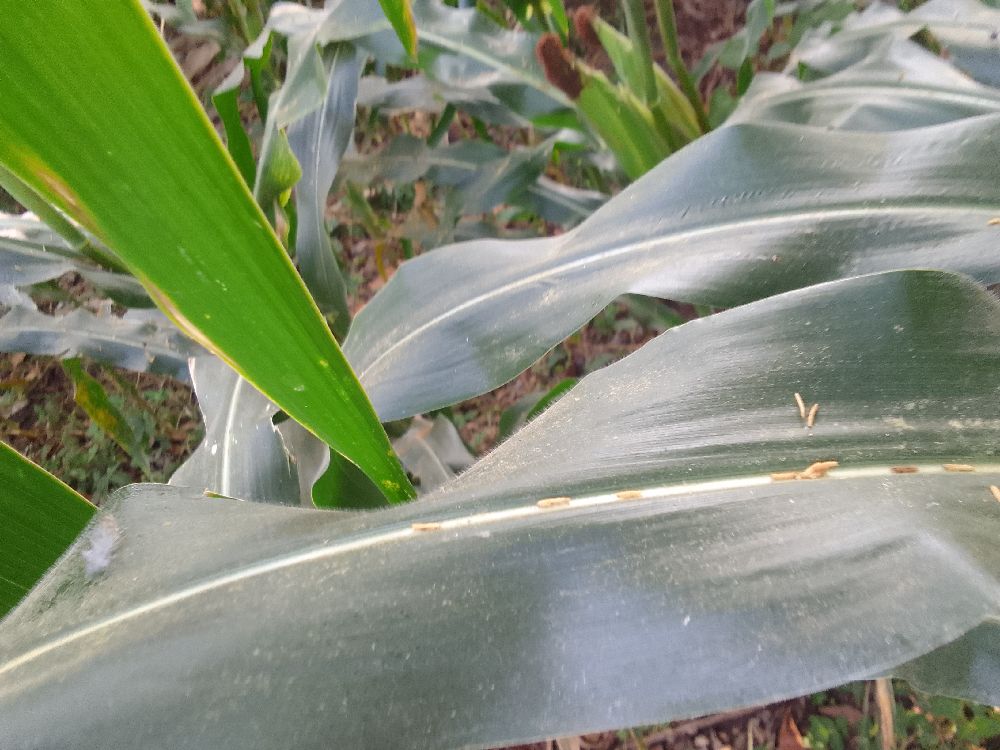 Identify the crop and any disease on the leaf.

maize, healthy
